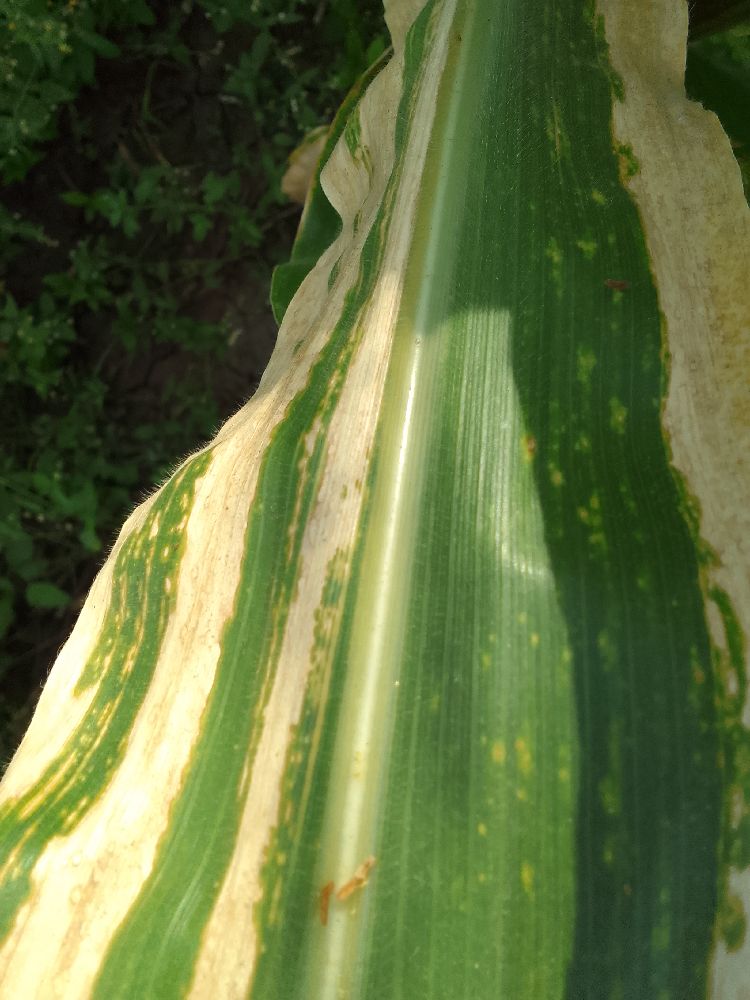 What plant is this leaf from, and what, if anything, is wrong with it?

maize, maize lethal necrosis
